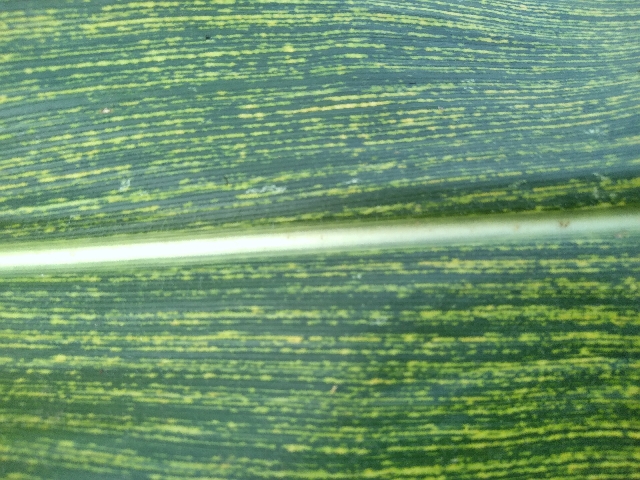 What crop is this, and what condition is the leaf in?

maize, maize streak virus
